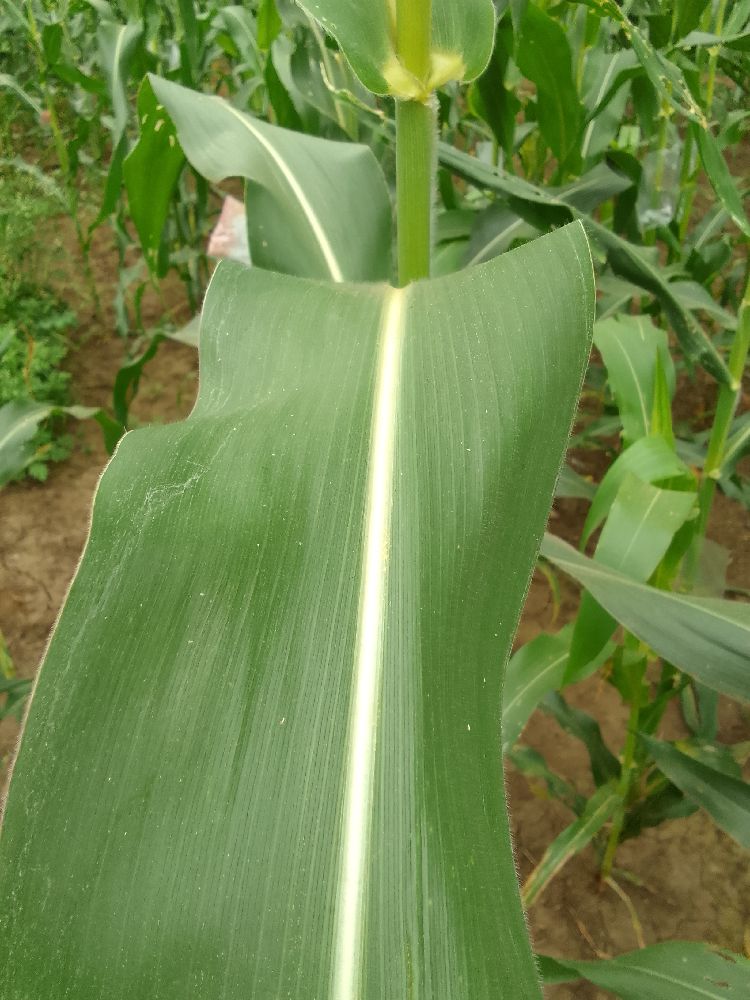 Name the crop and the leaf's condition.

maize, healthy
